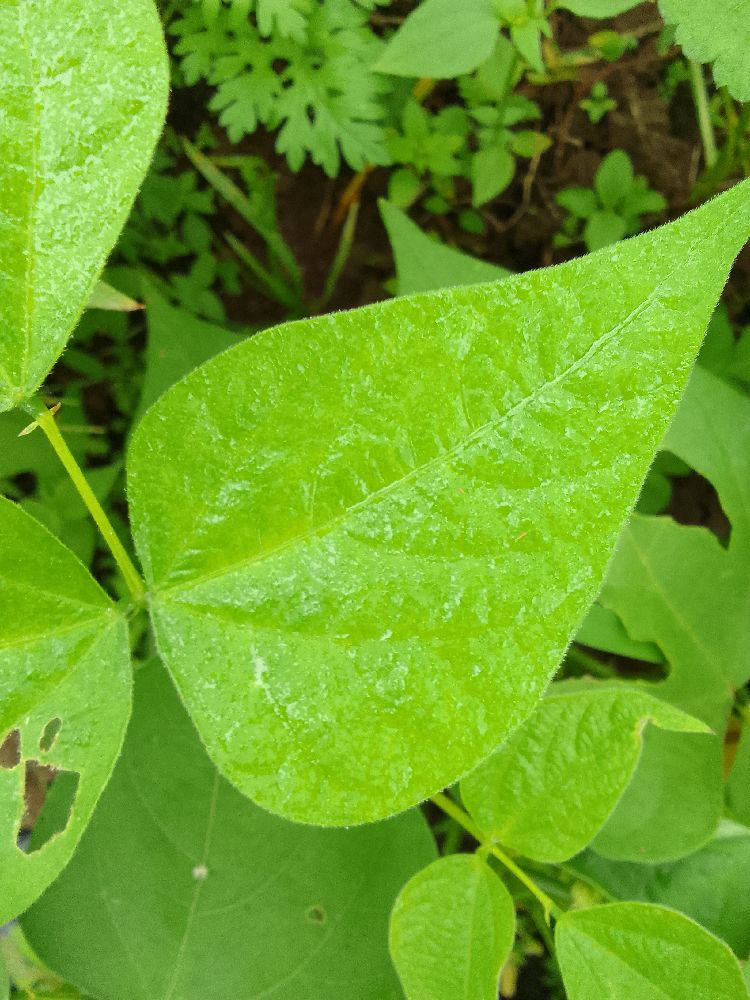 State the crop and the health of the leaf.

common bean, healthy
